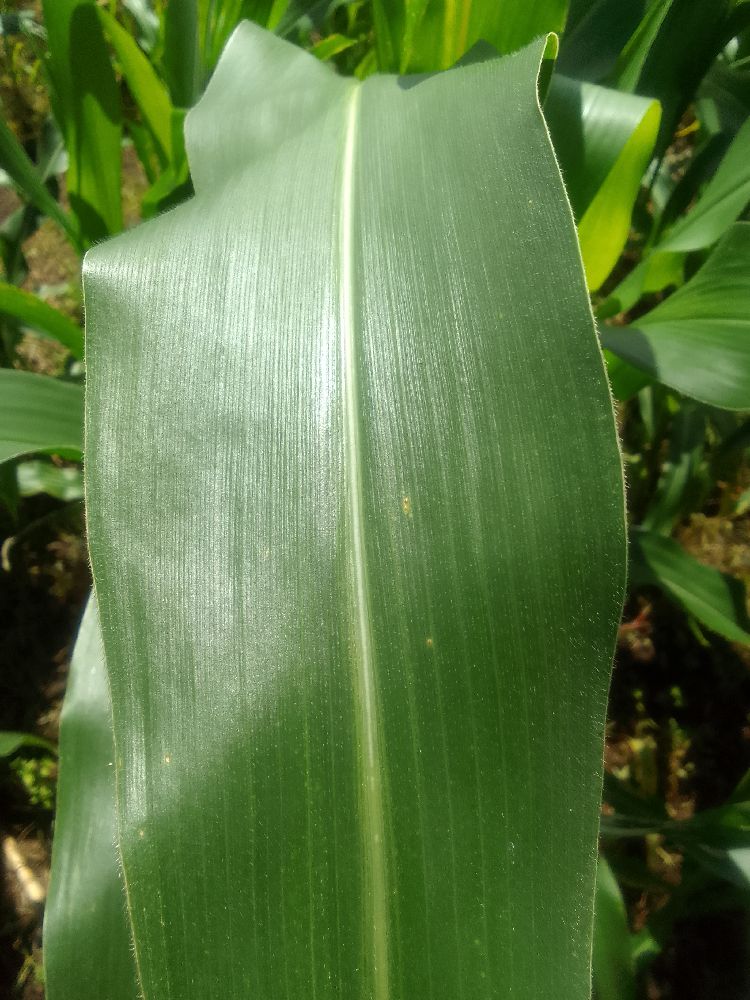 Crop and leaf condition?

maize, healthy
